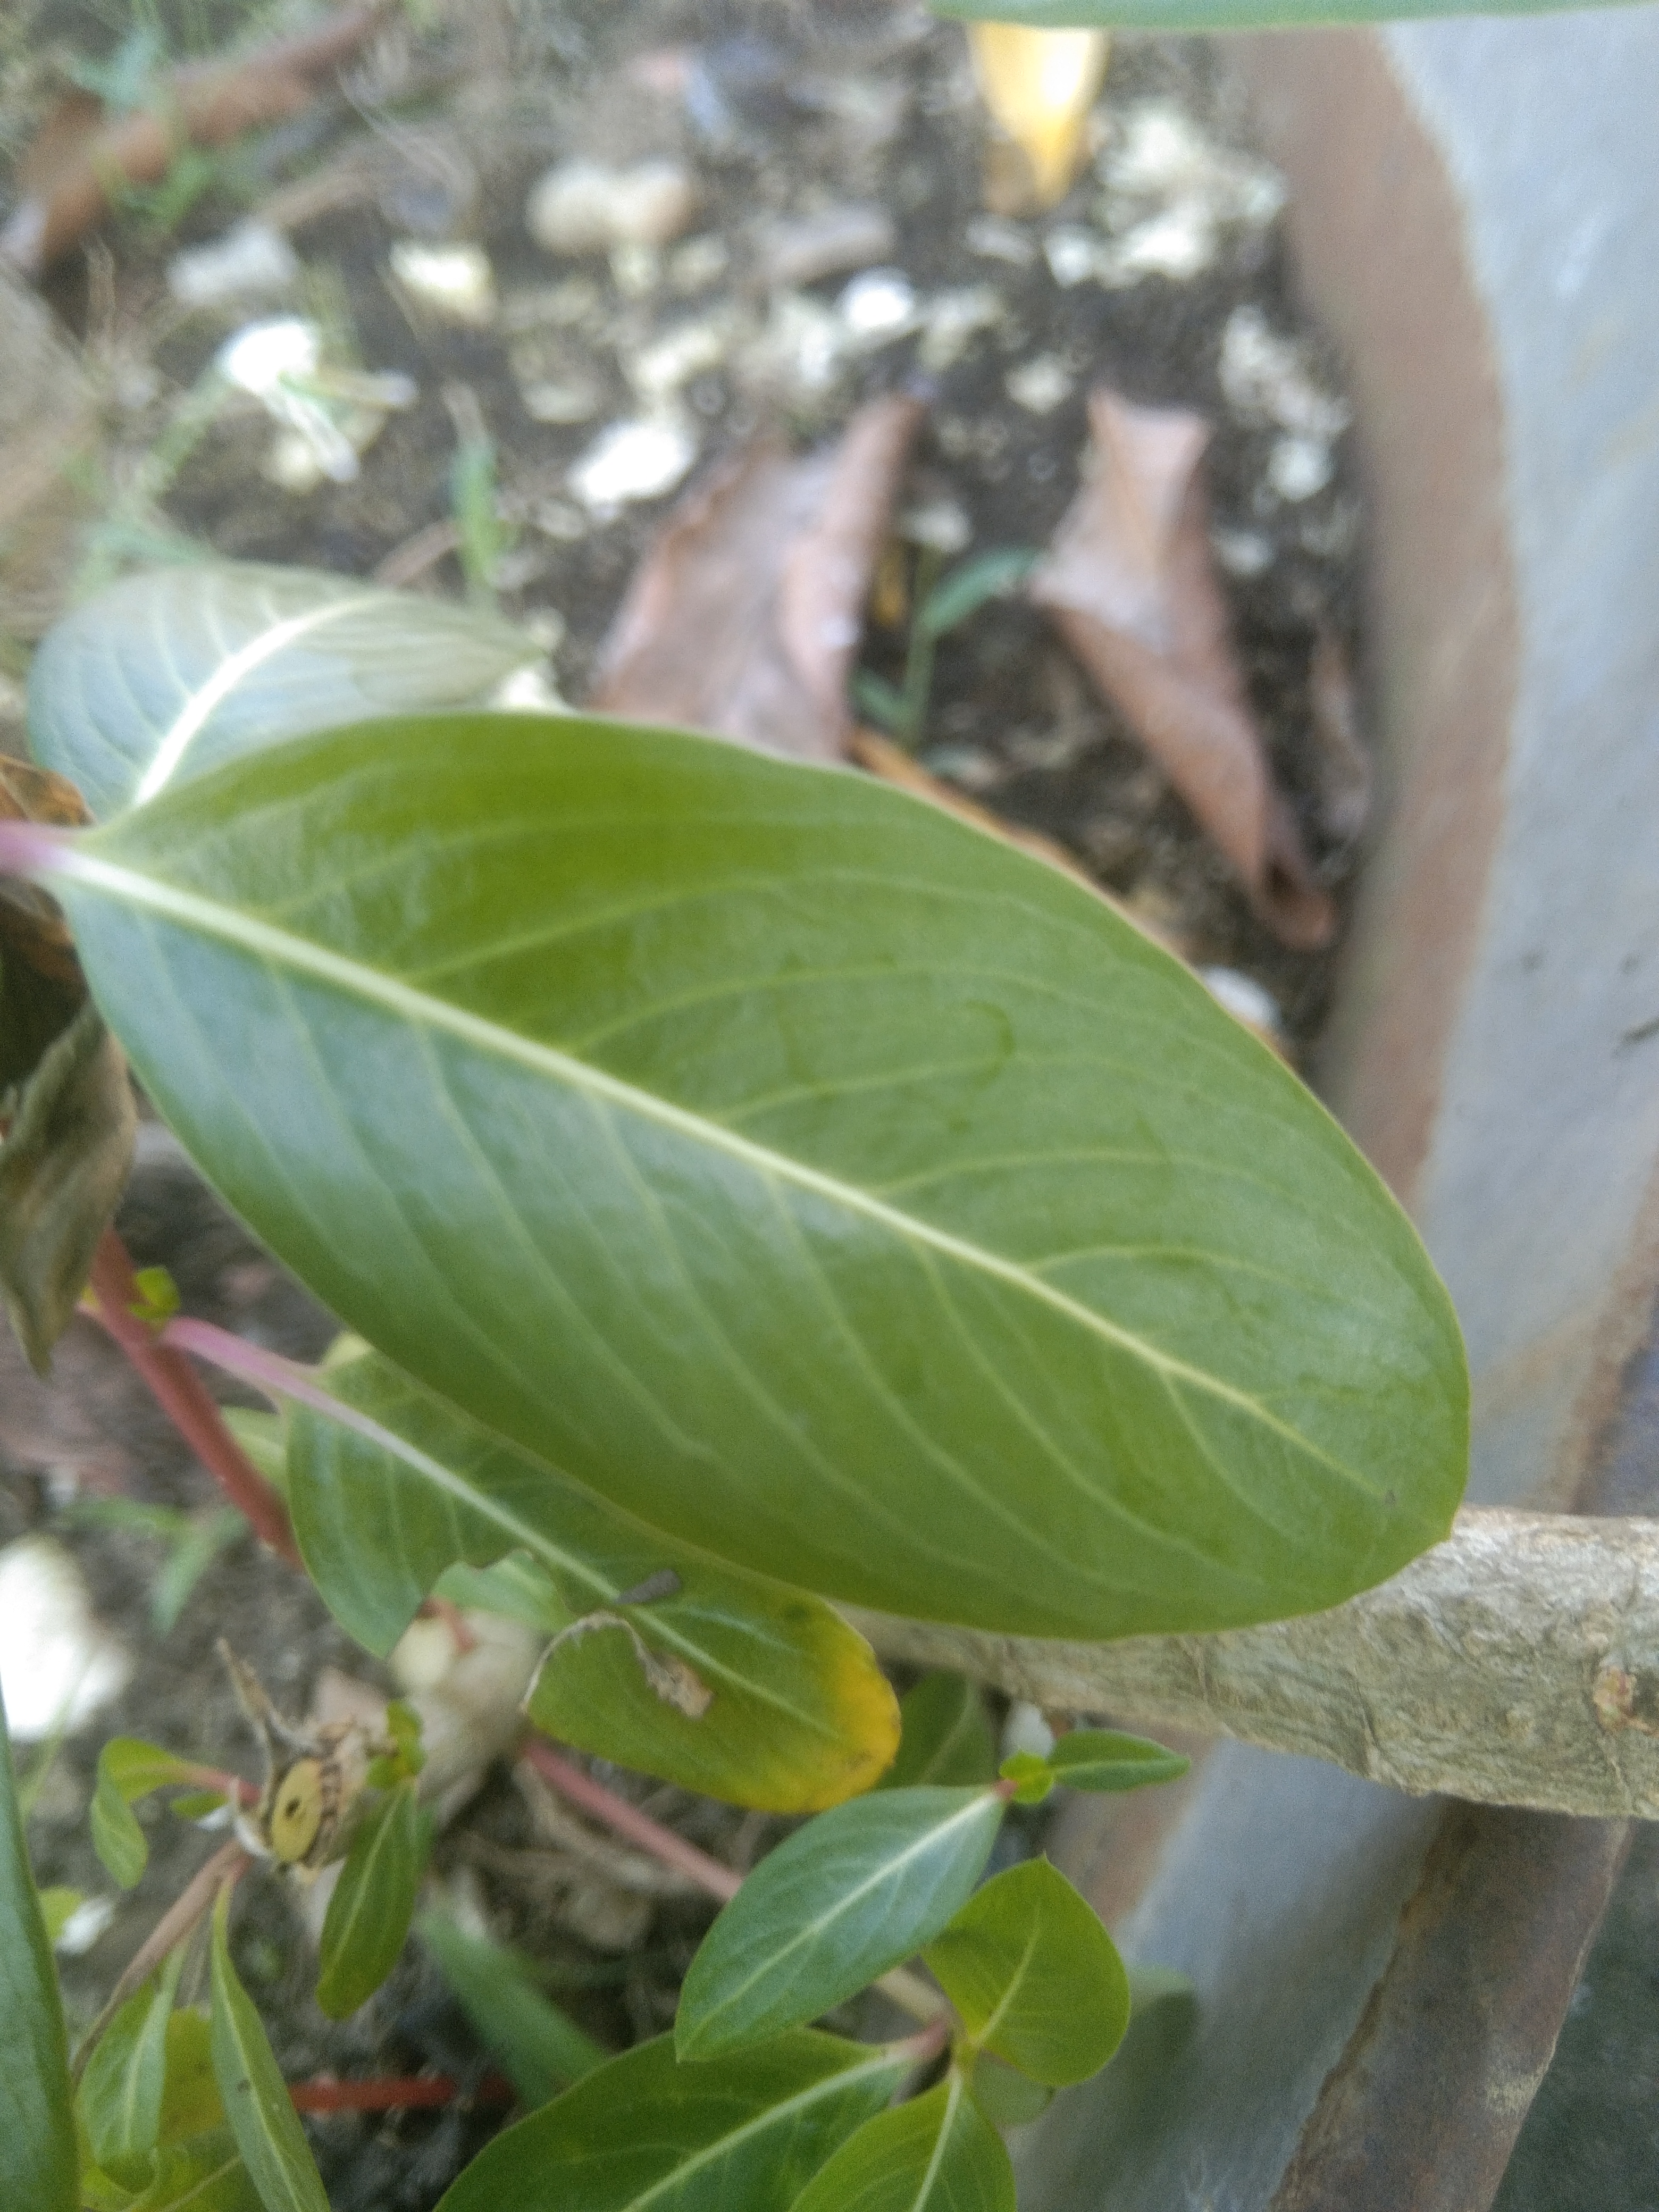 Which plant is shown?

rose periwinkle
